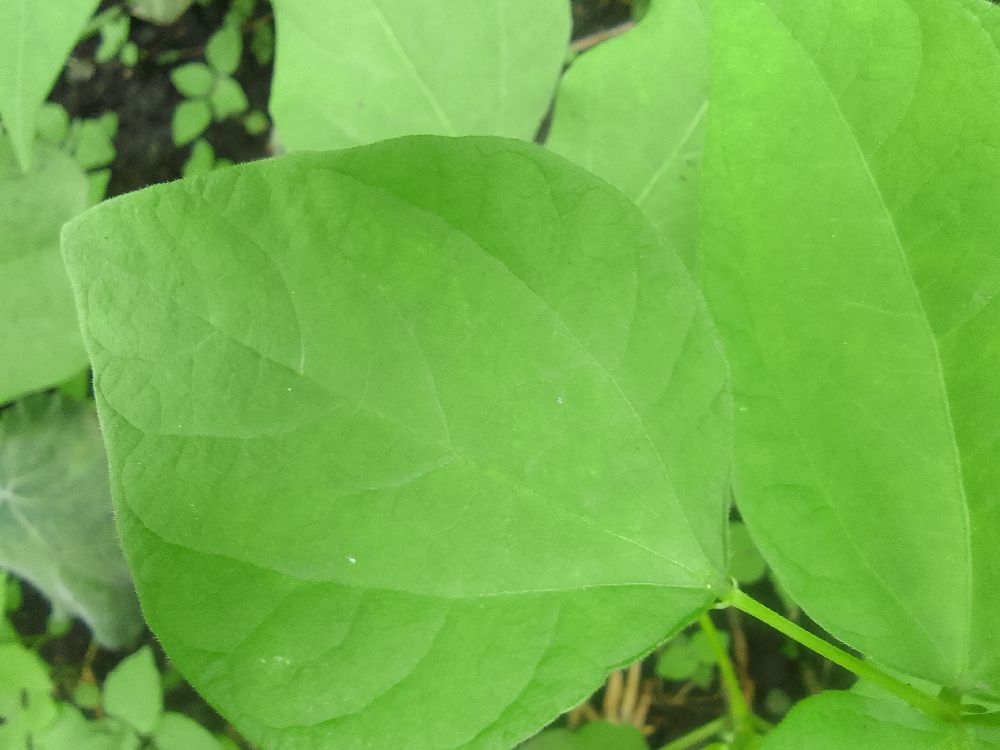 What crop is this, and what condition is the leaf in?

common bean, healthy
